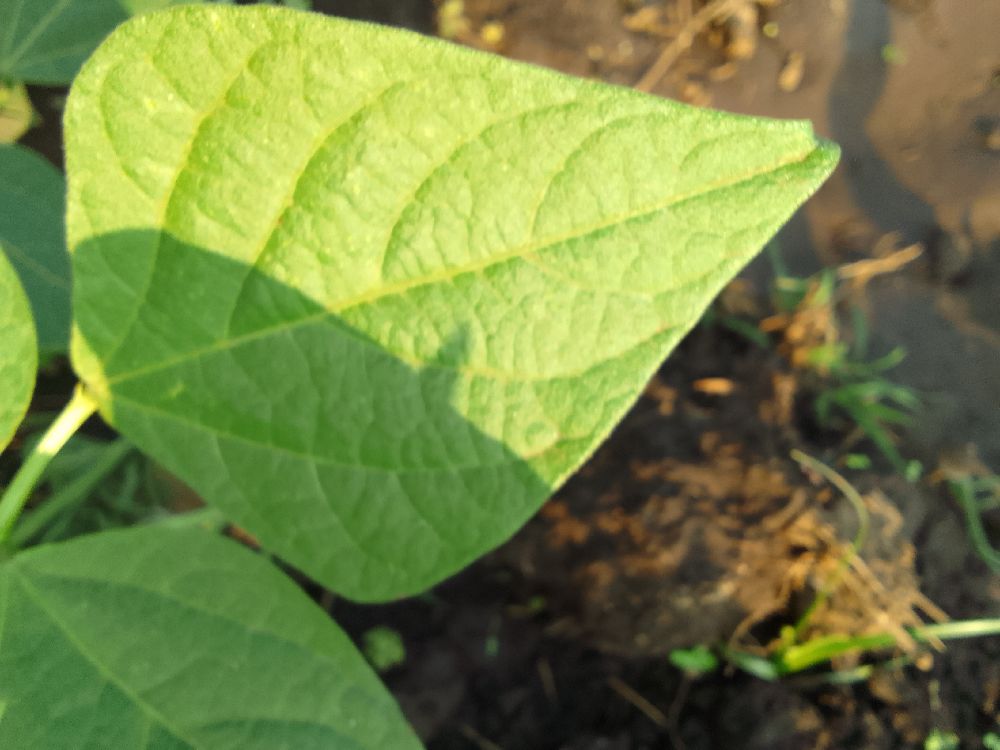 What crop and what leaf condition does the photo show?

common bean, healthy
